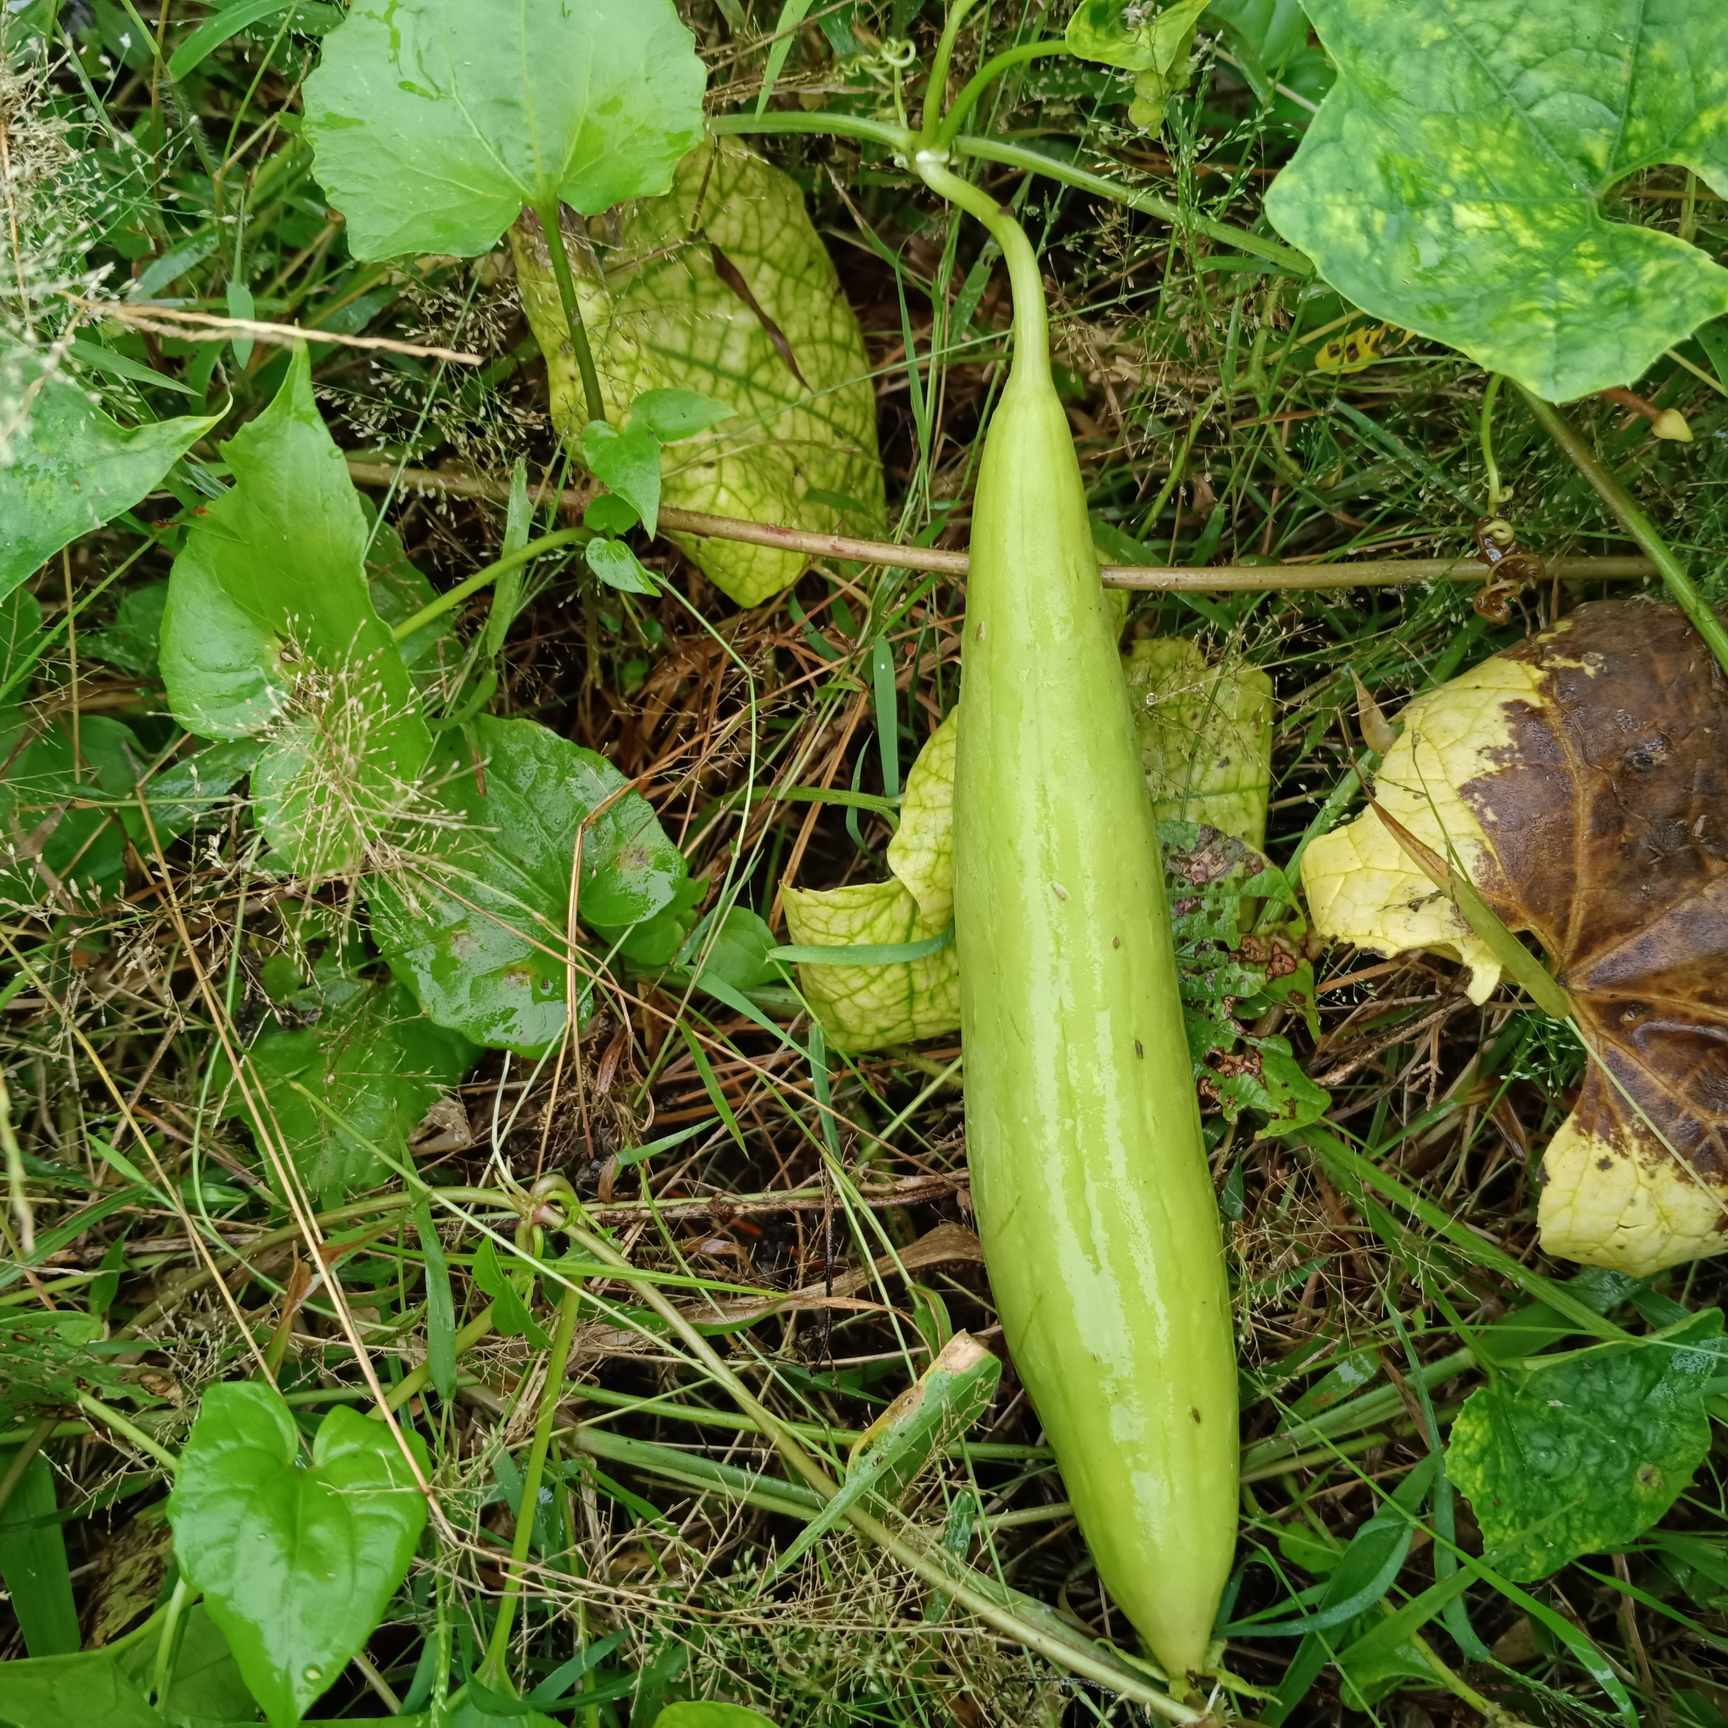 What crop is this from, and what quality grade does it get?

luffa, fresh
